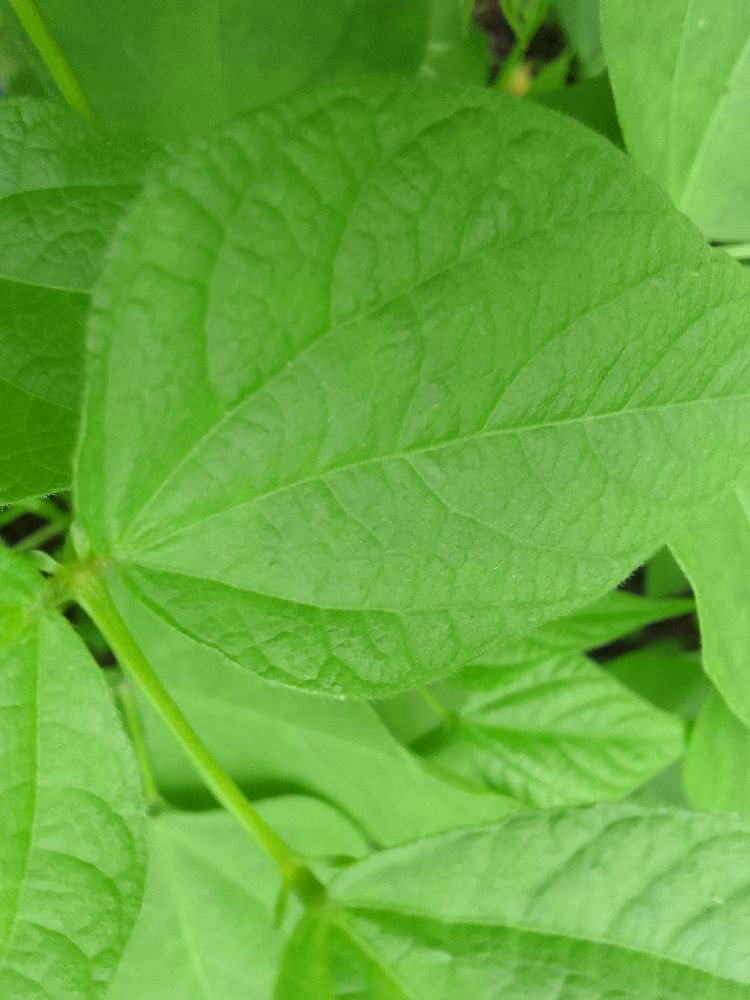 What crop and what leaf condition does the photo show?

common bean, healthy
